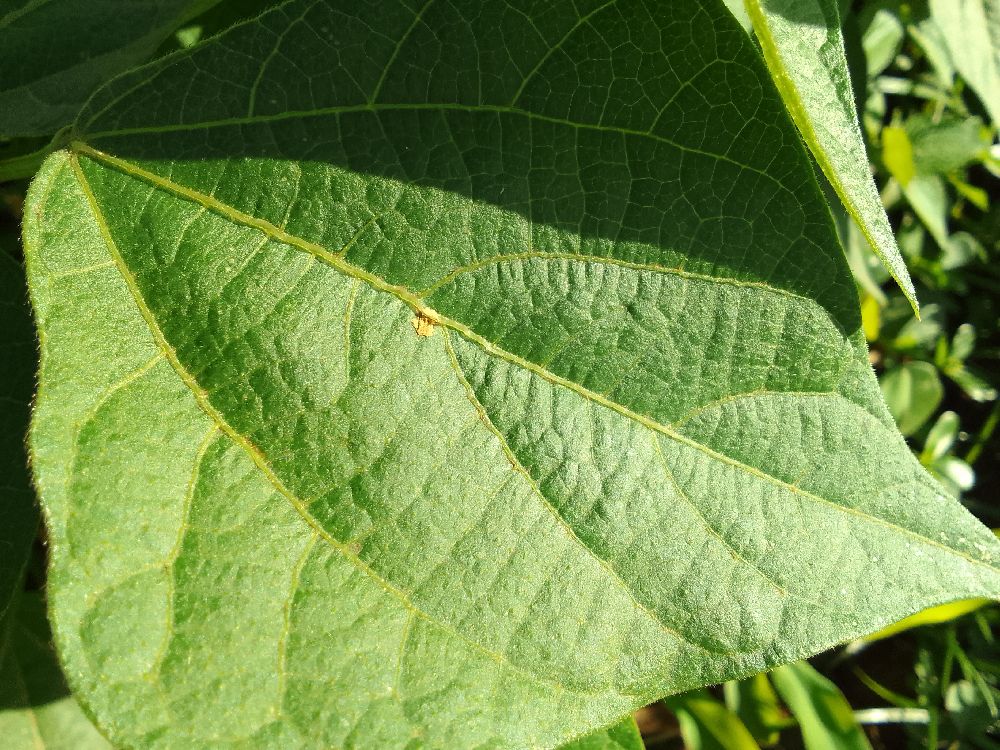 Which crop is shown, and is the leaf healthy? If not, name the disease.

common bean, healthy
